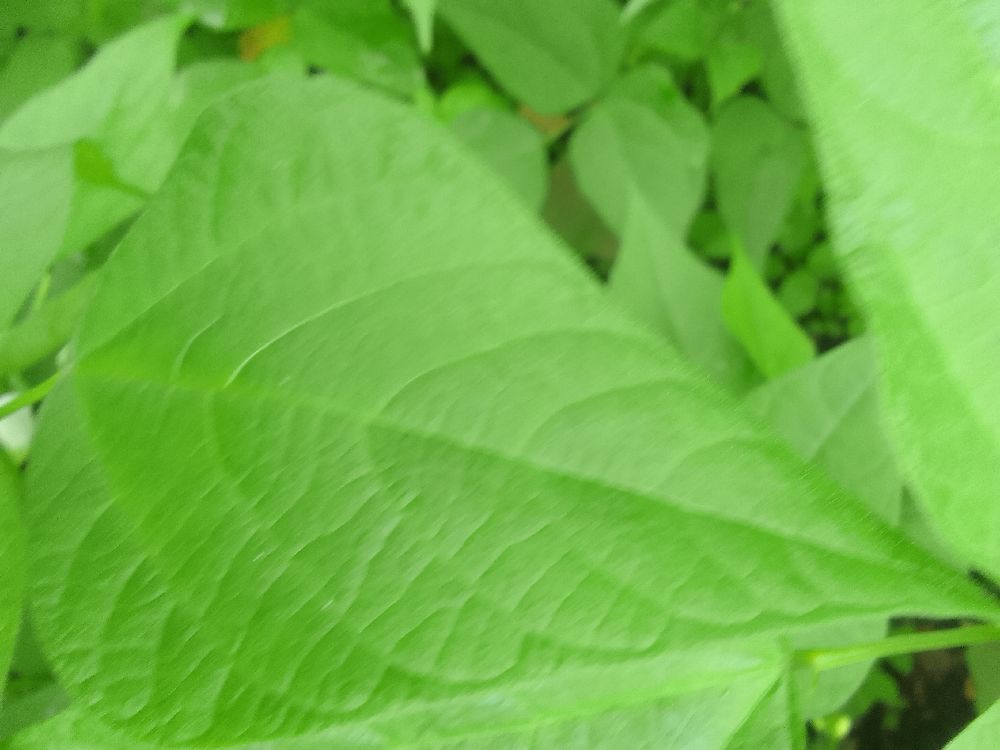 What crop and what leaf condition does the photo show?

common bean, healthy
